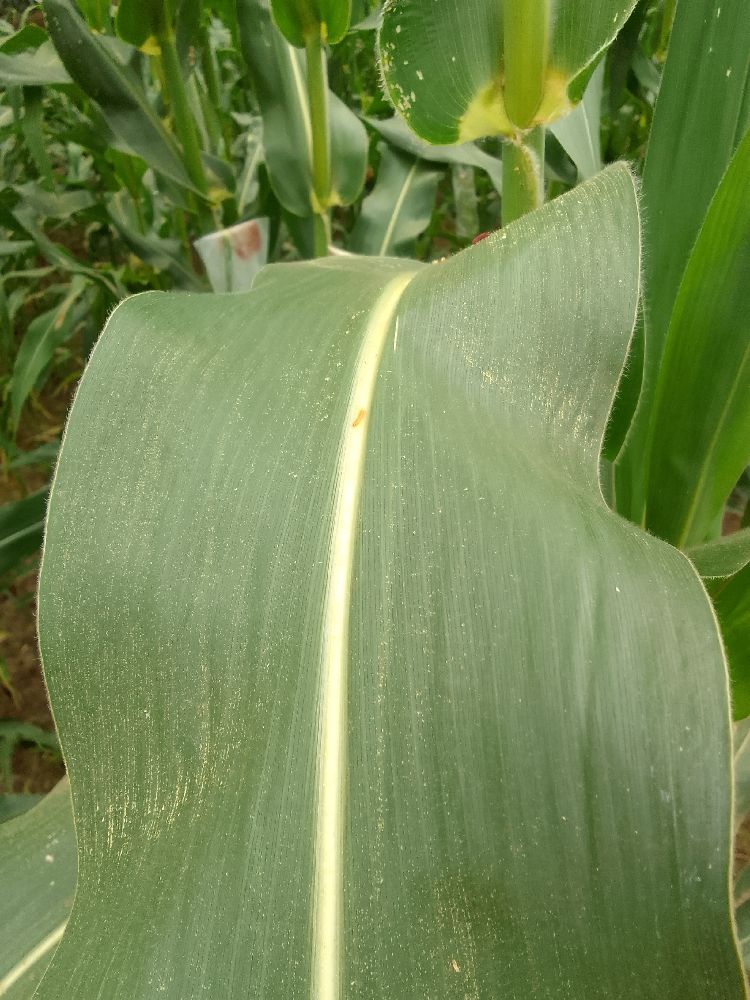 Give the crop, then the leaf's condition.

maize, healthy
